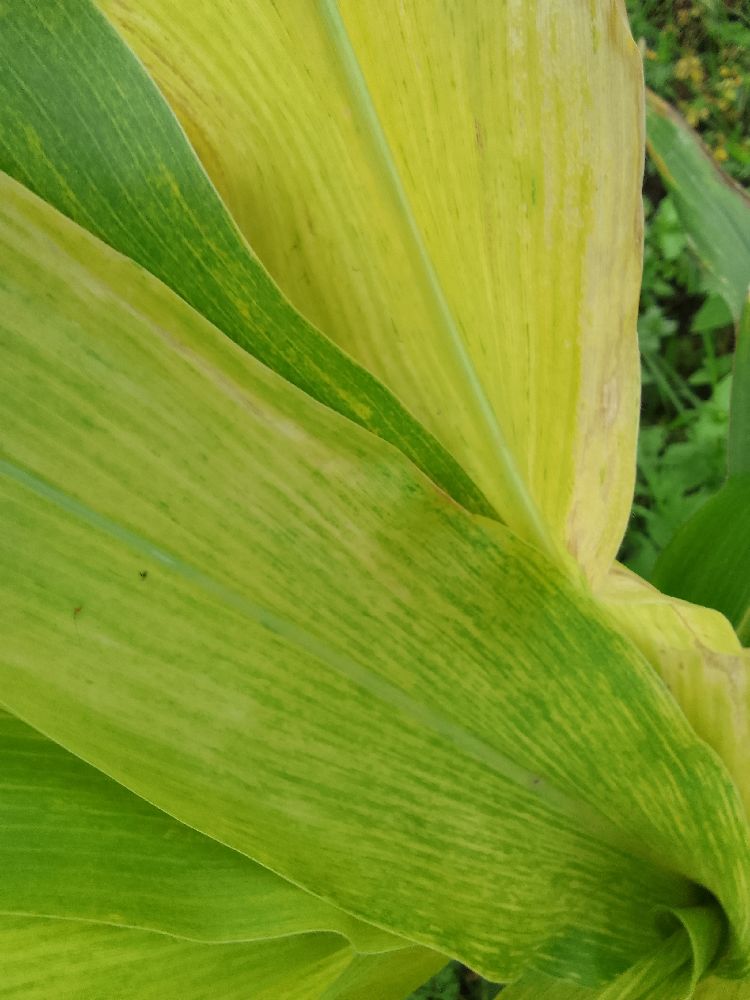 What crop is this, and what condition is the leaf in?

maize, maize lethal necrosis
